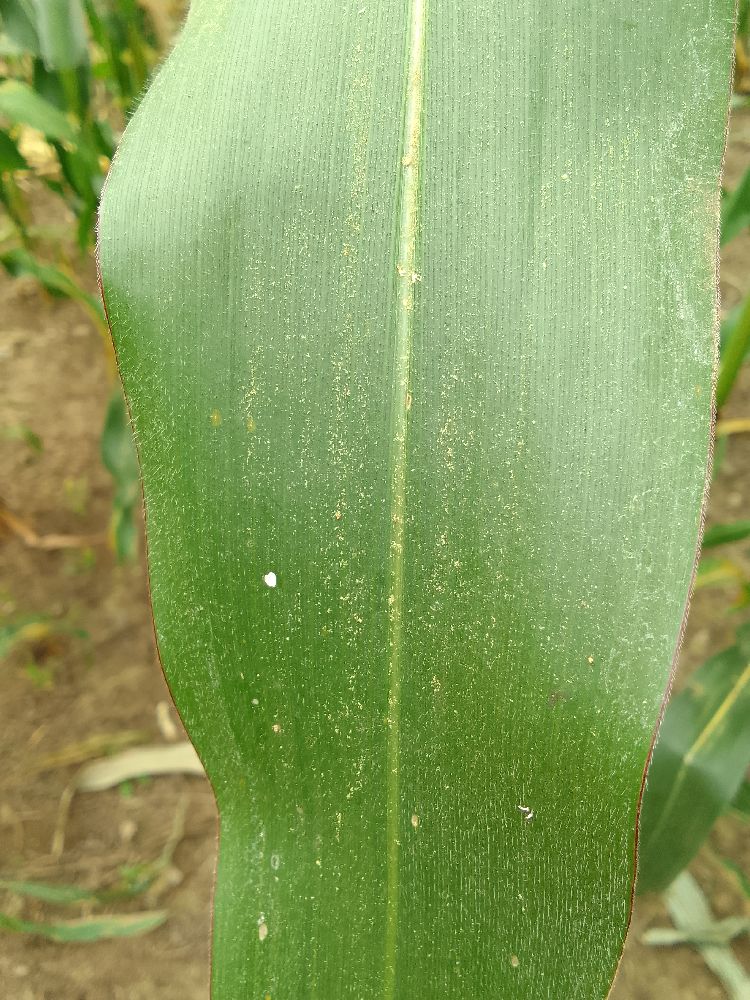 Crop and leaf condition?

maize, healthy
